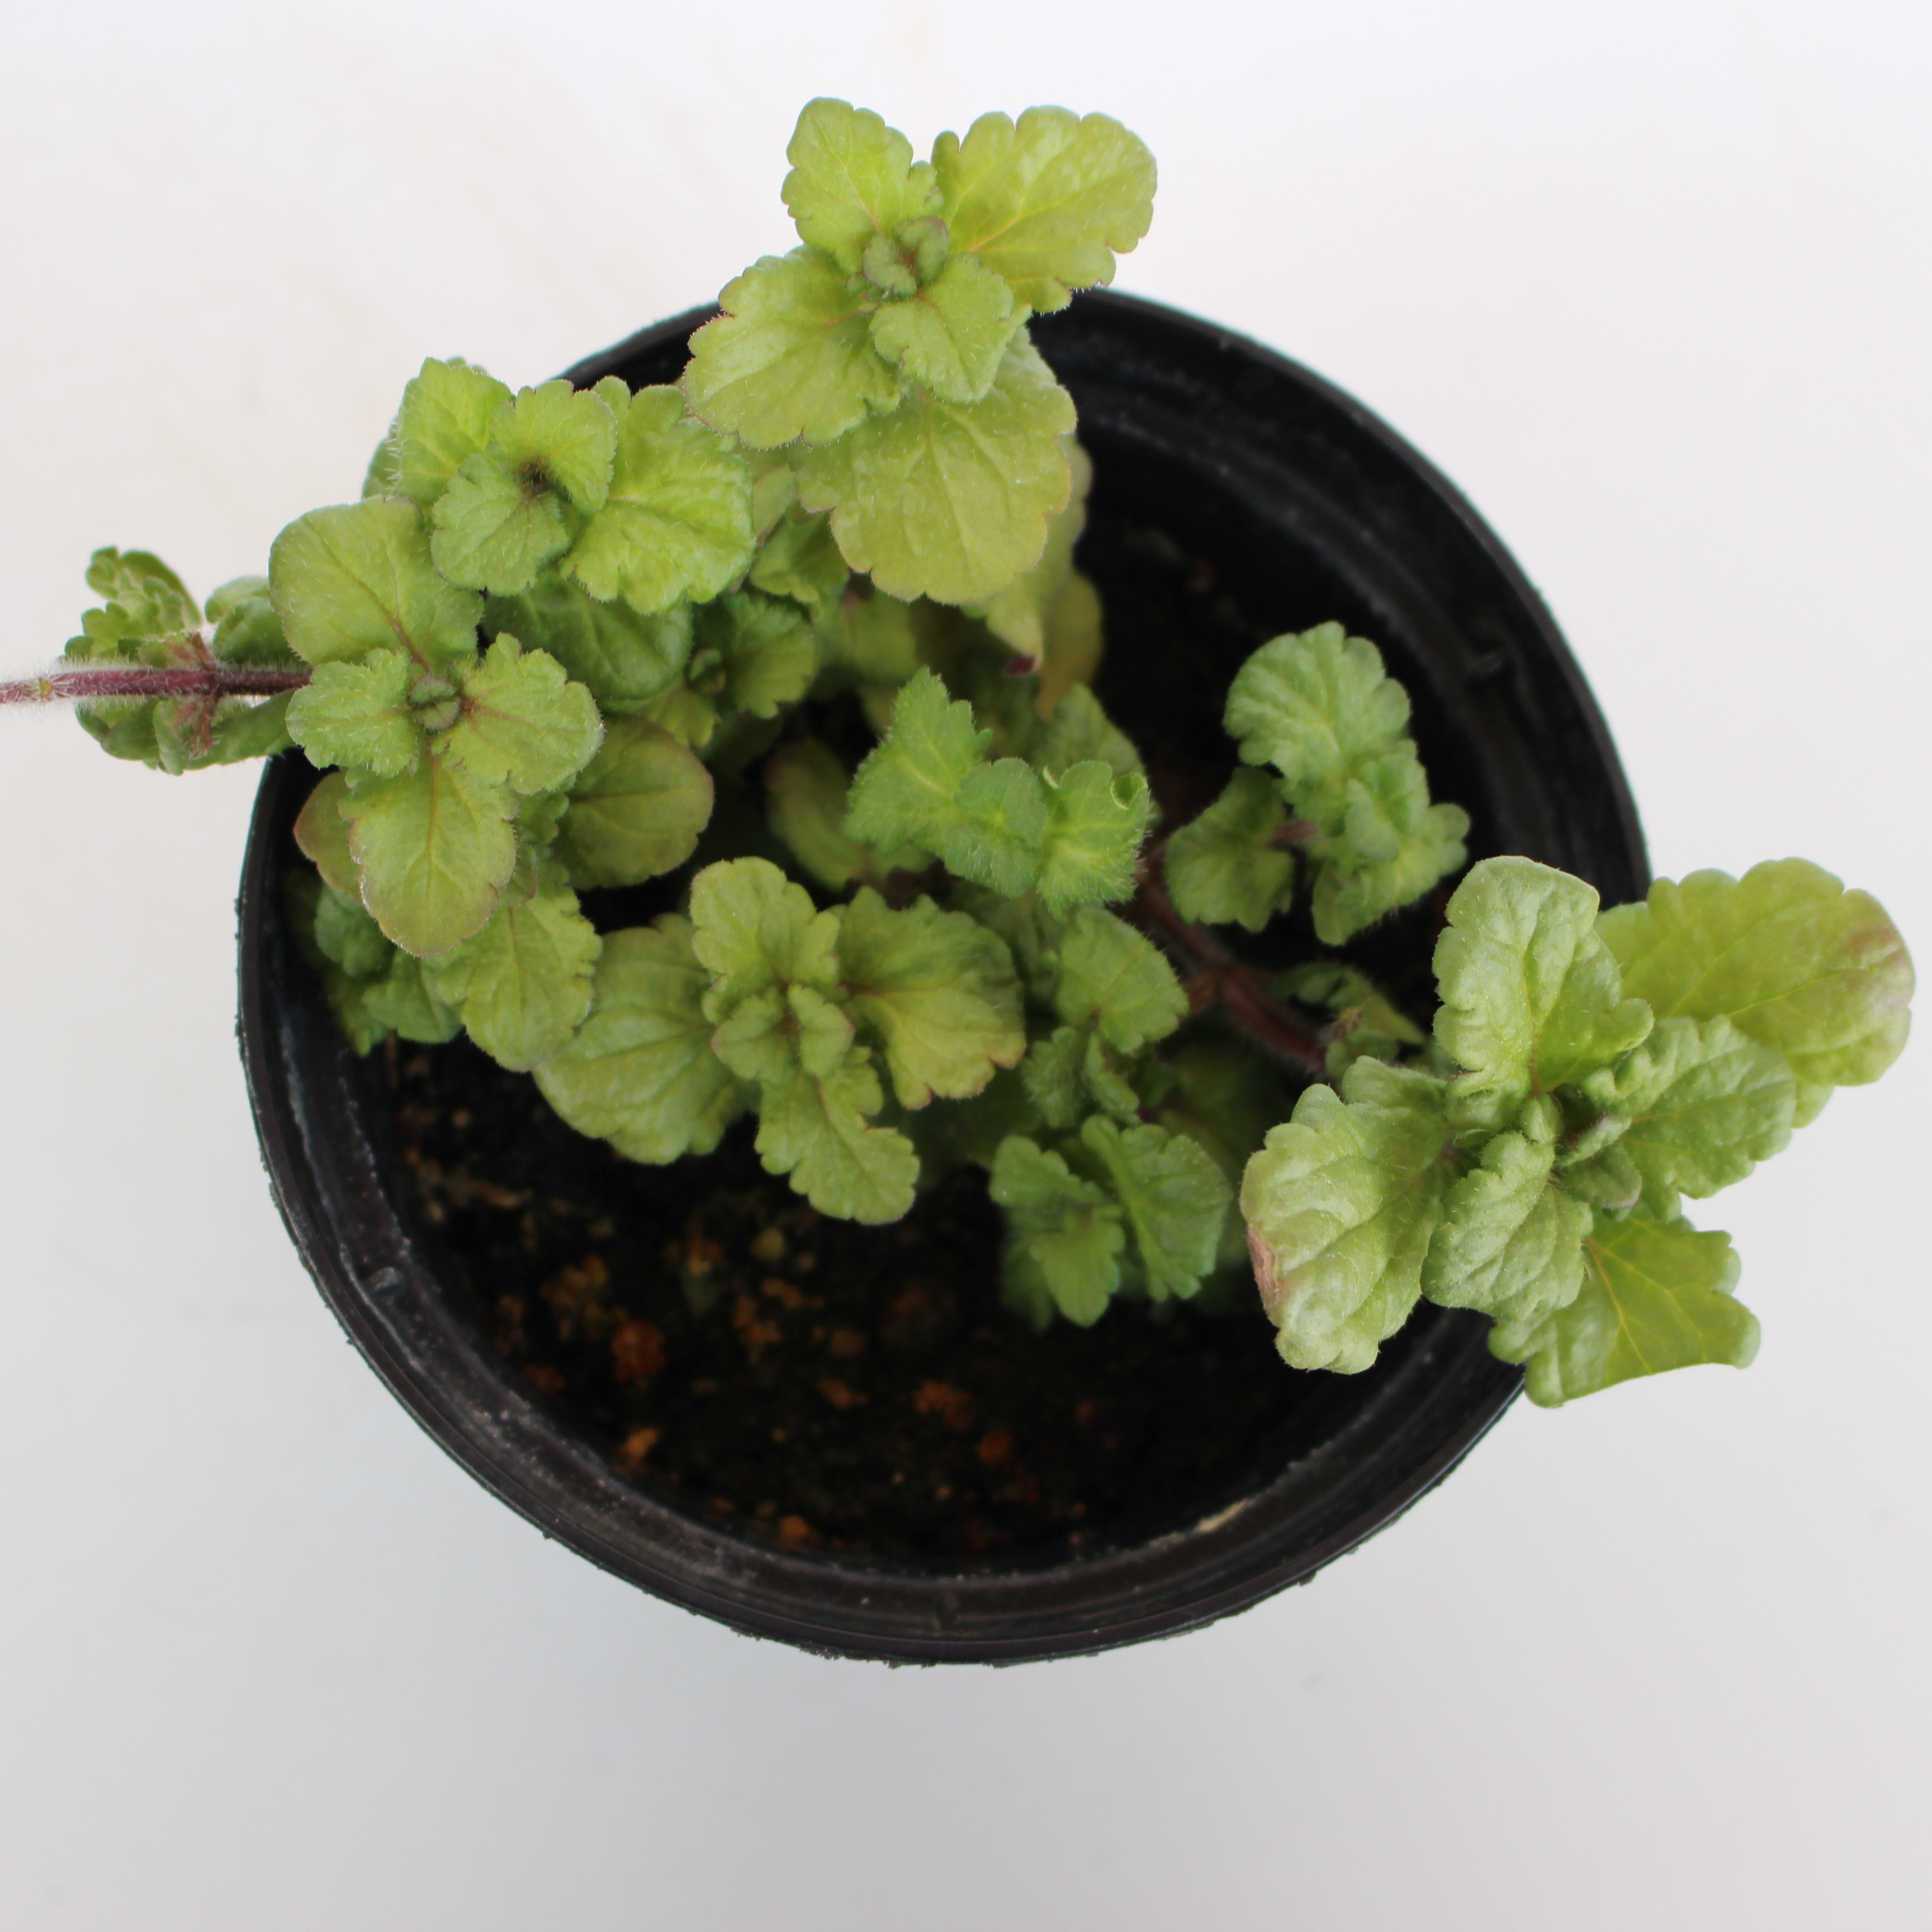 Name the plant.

Veronica persica
